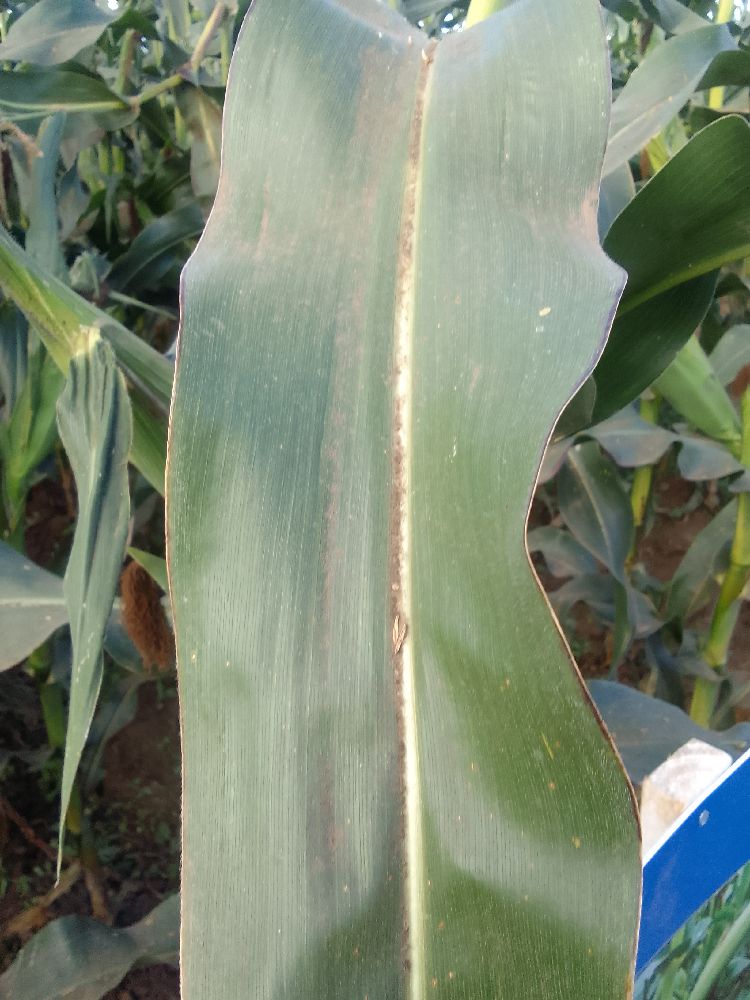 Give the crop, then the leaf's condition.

maize, healthy
